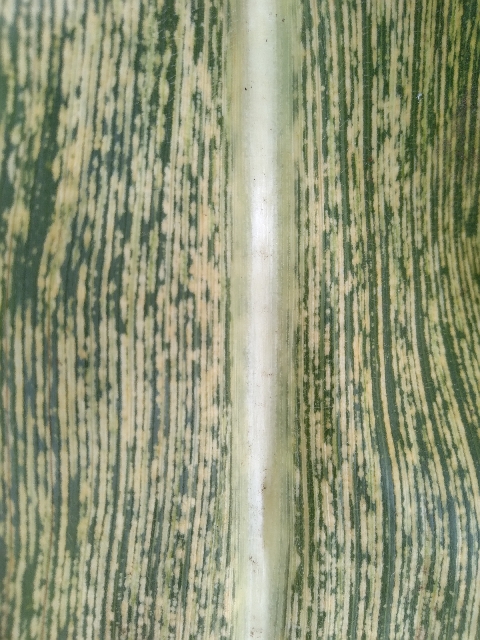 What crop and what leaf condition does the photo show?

maize, maize streak virus
